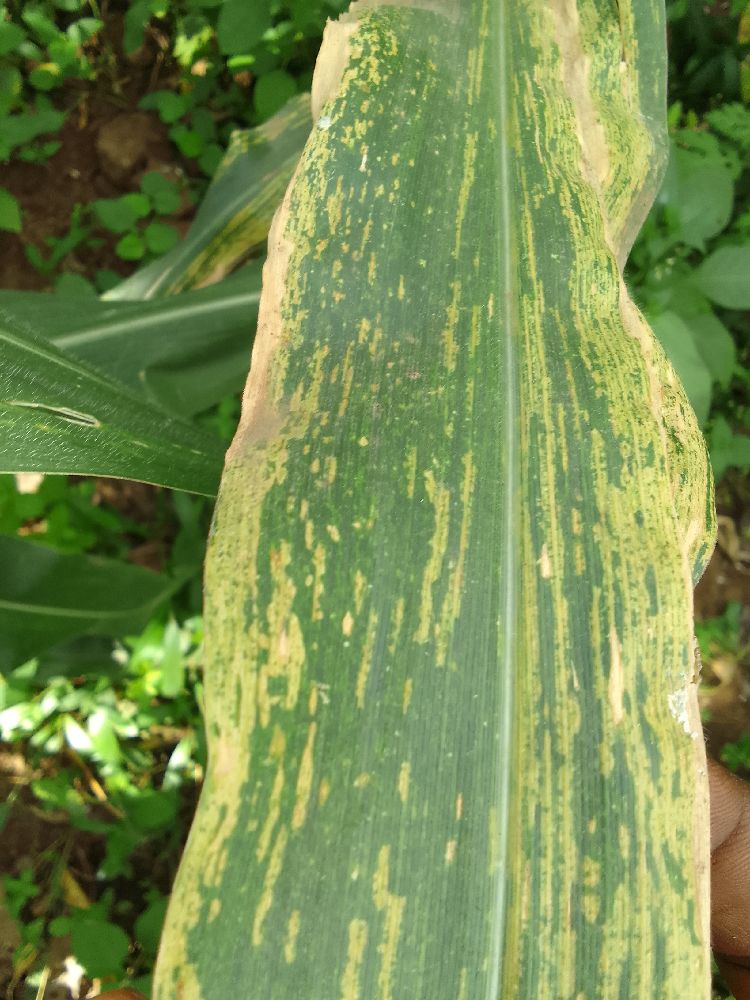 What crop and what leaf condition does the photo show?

maize, maize lethal necrosis
